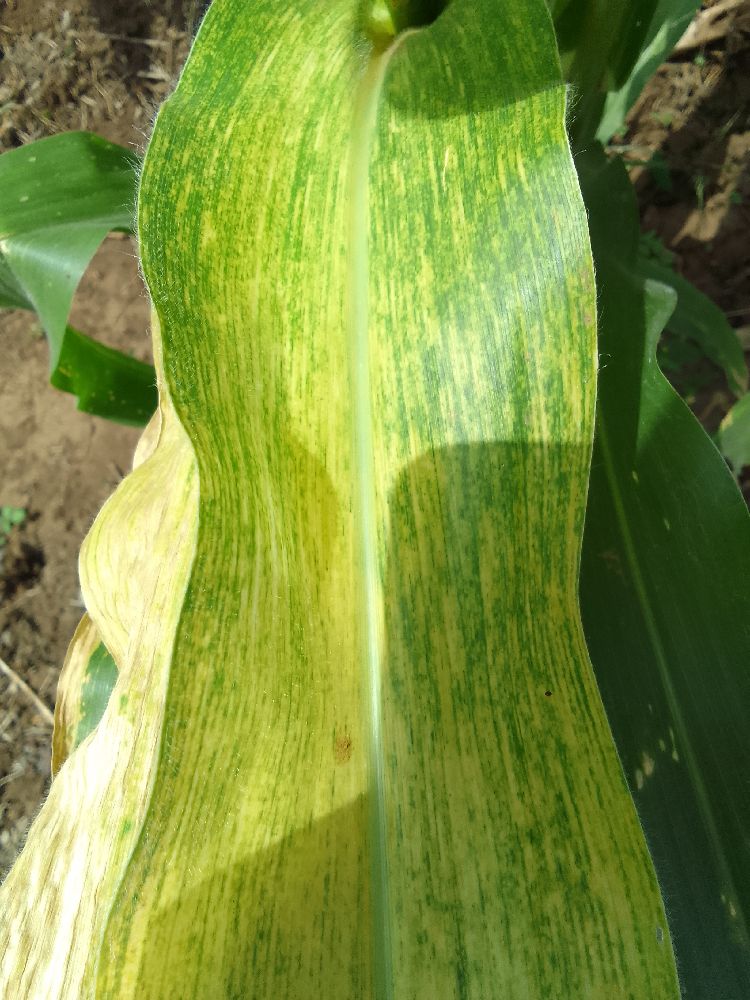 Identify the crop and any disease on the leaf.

maize, maize lethal necrosis
